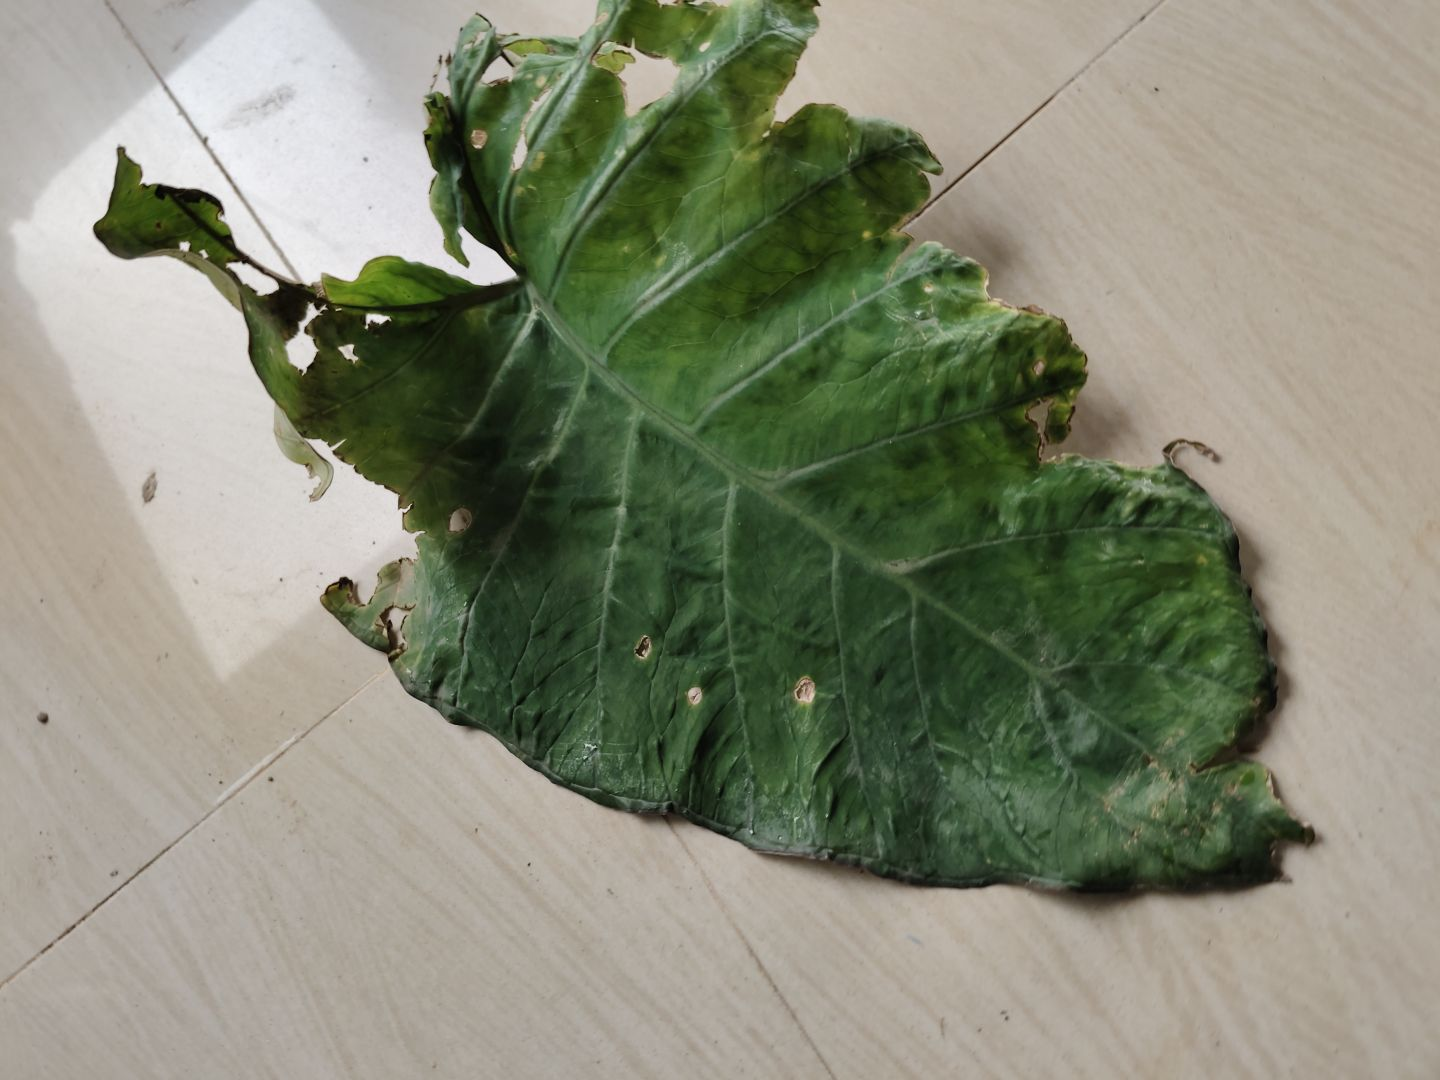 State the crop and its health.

taro, leaf blight
